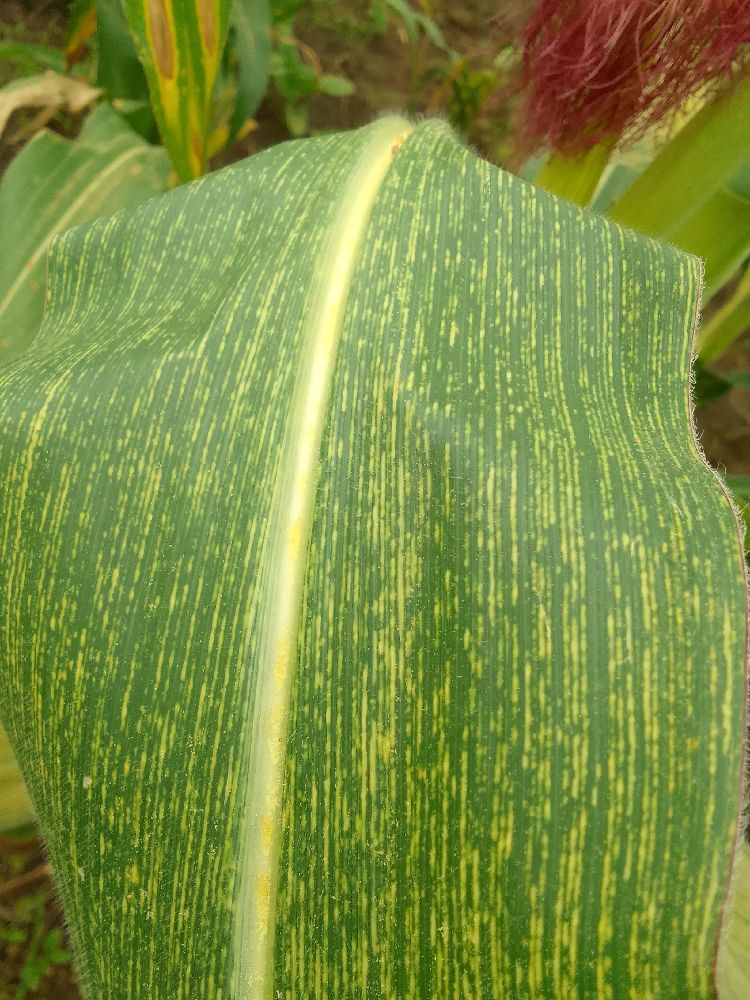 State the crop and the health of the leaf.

maize, maize streak virus
